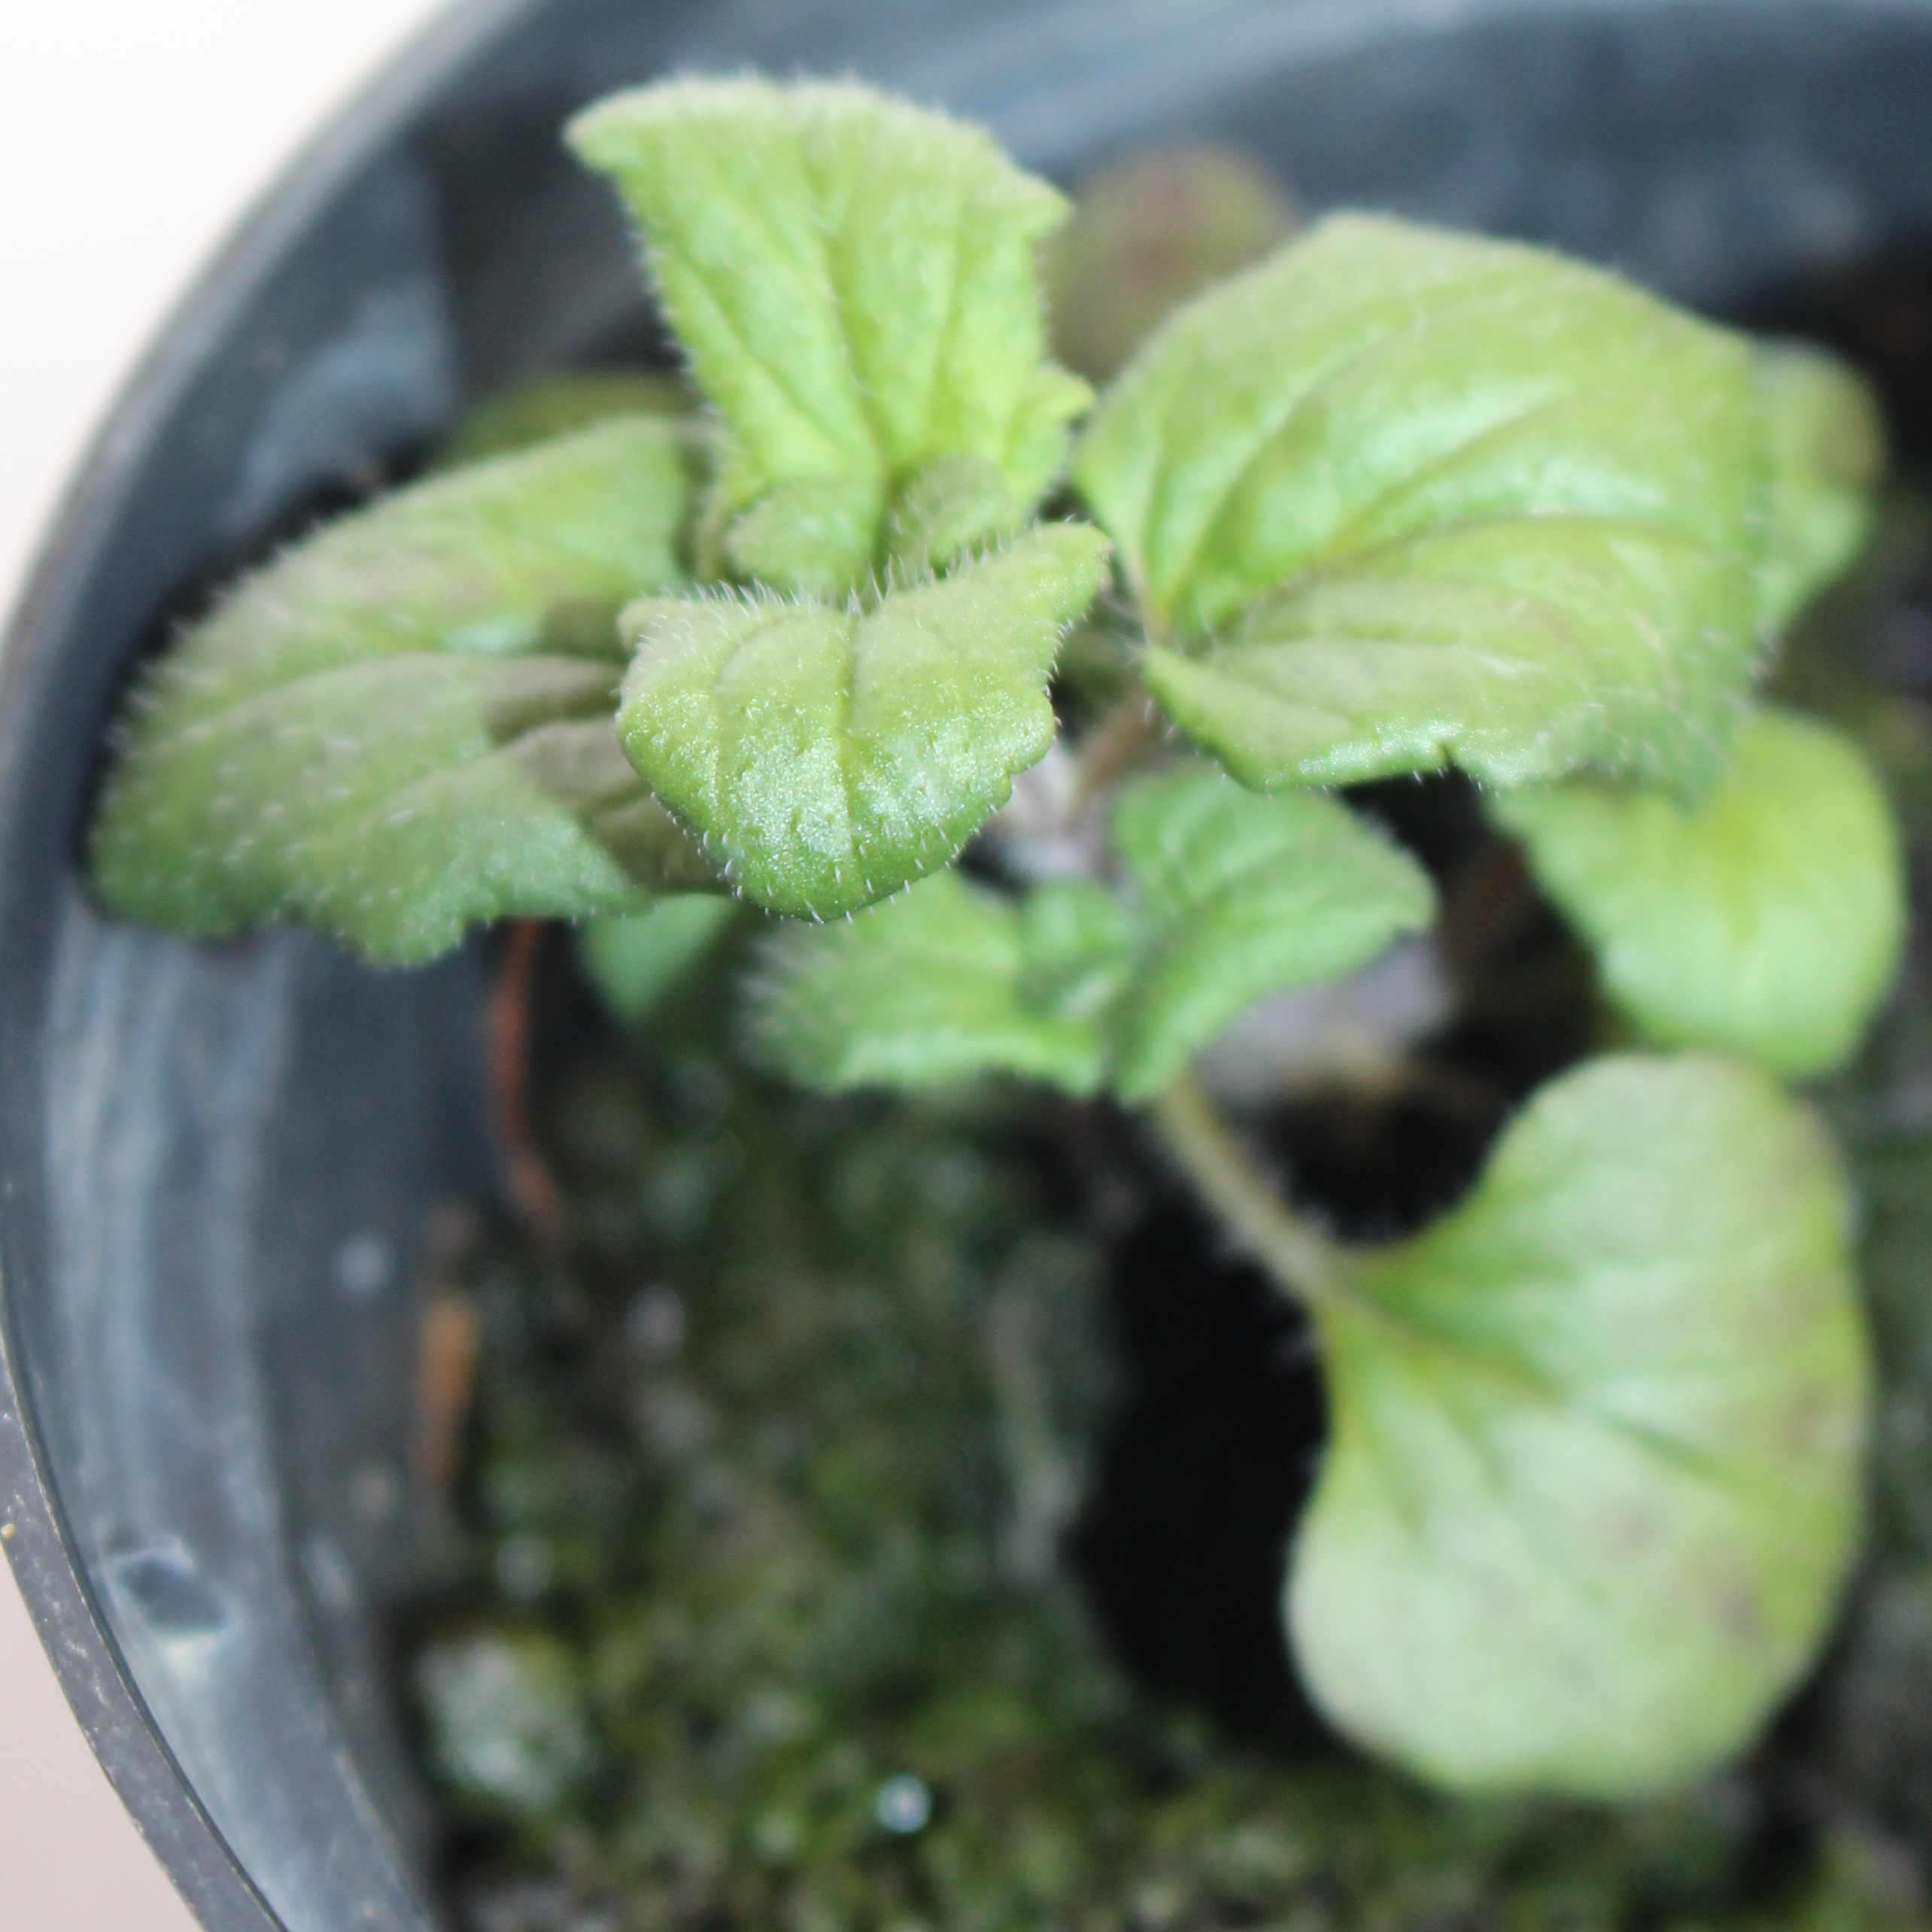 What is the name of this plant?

Veronica persica
